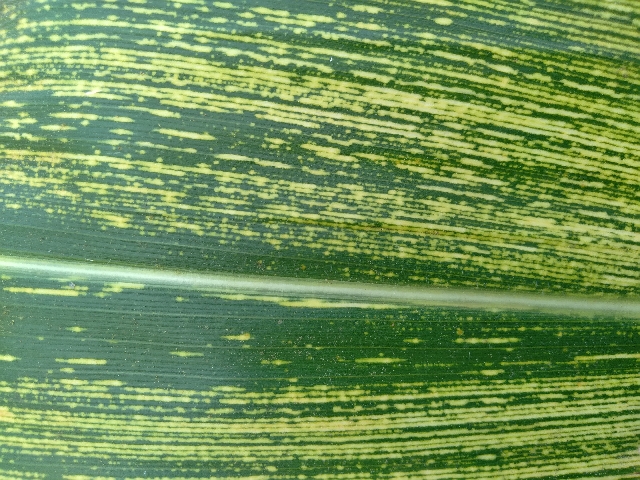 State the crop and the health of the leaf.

maize, maize streak virus
